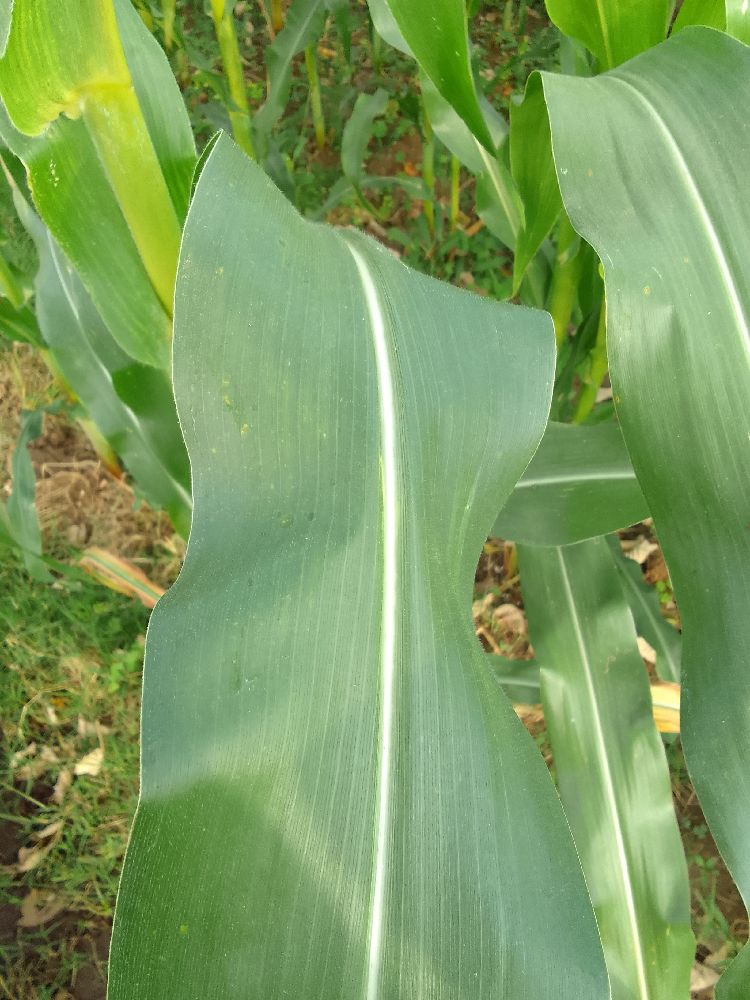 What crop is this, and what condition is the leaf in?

maize, healthy
